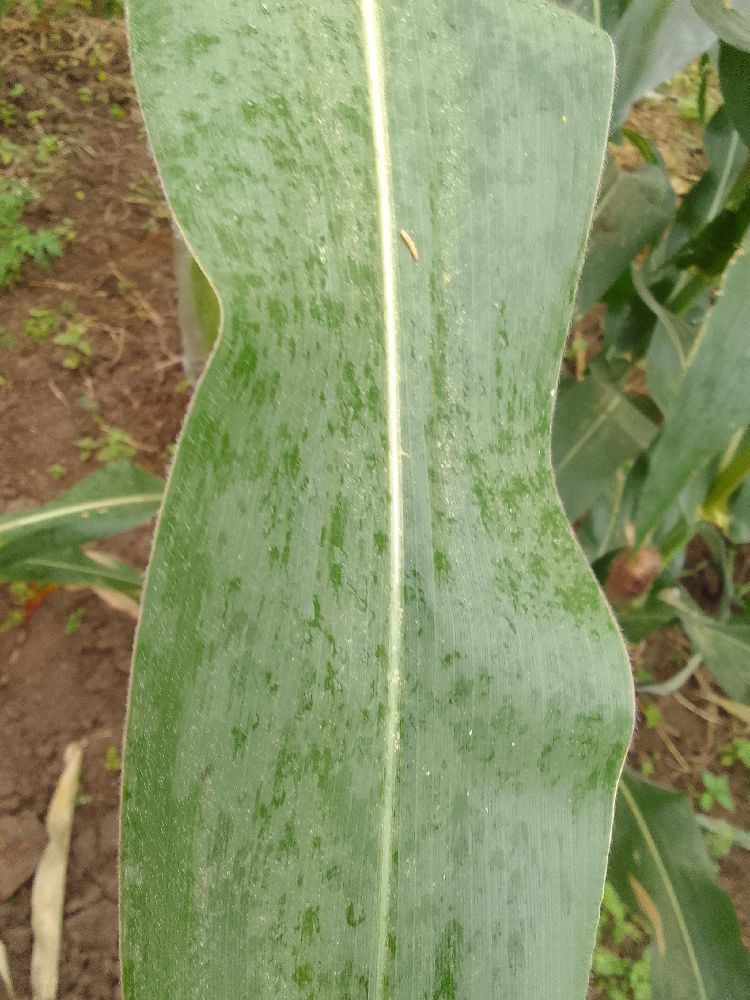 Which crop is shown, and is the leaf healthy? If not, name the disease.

maize, healthy
